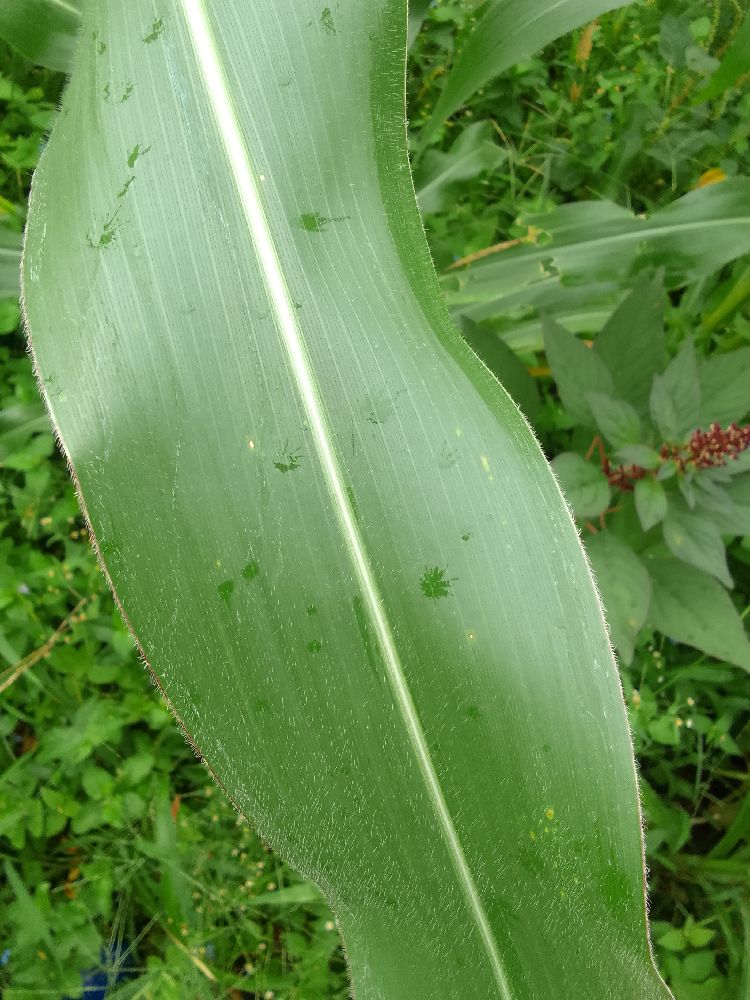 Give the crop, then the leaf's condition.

maize, healthy
